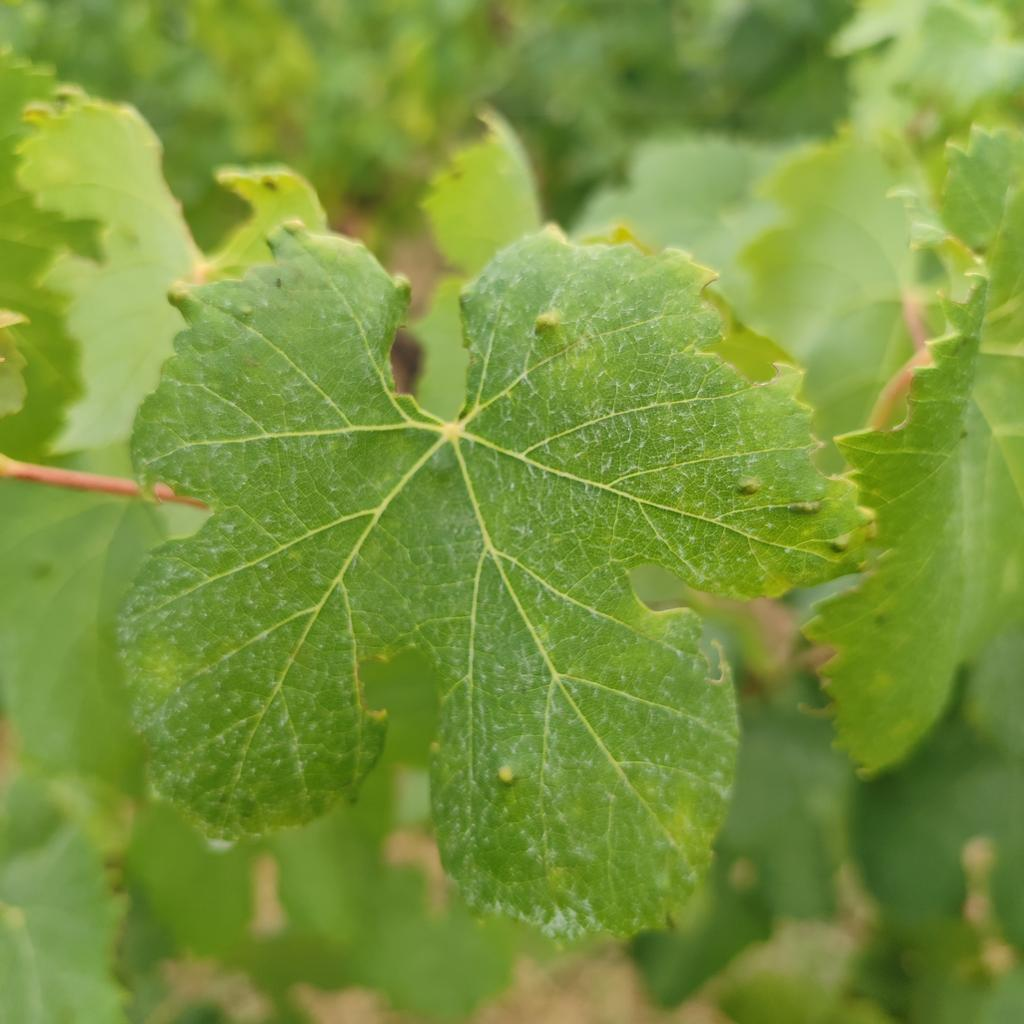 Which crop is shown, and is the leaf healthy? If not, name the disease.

grapevine, erineum mite
